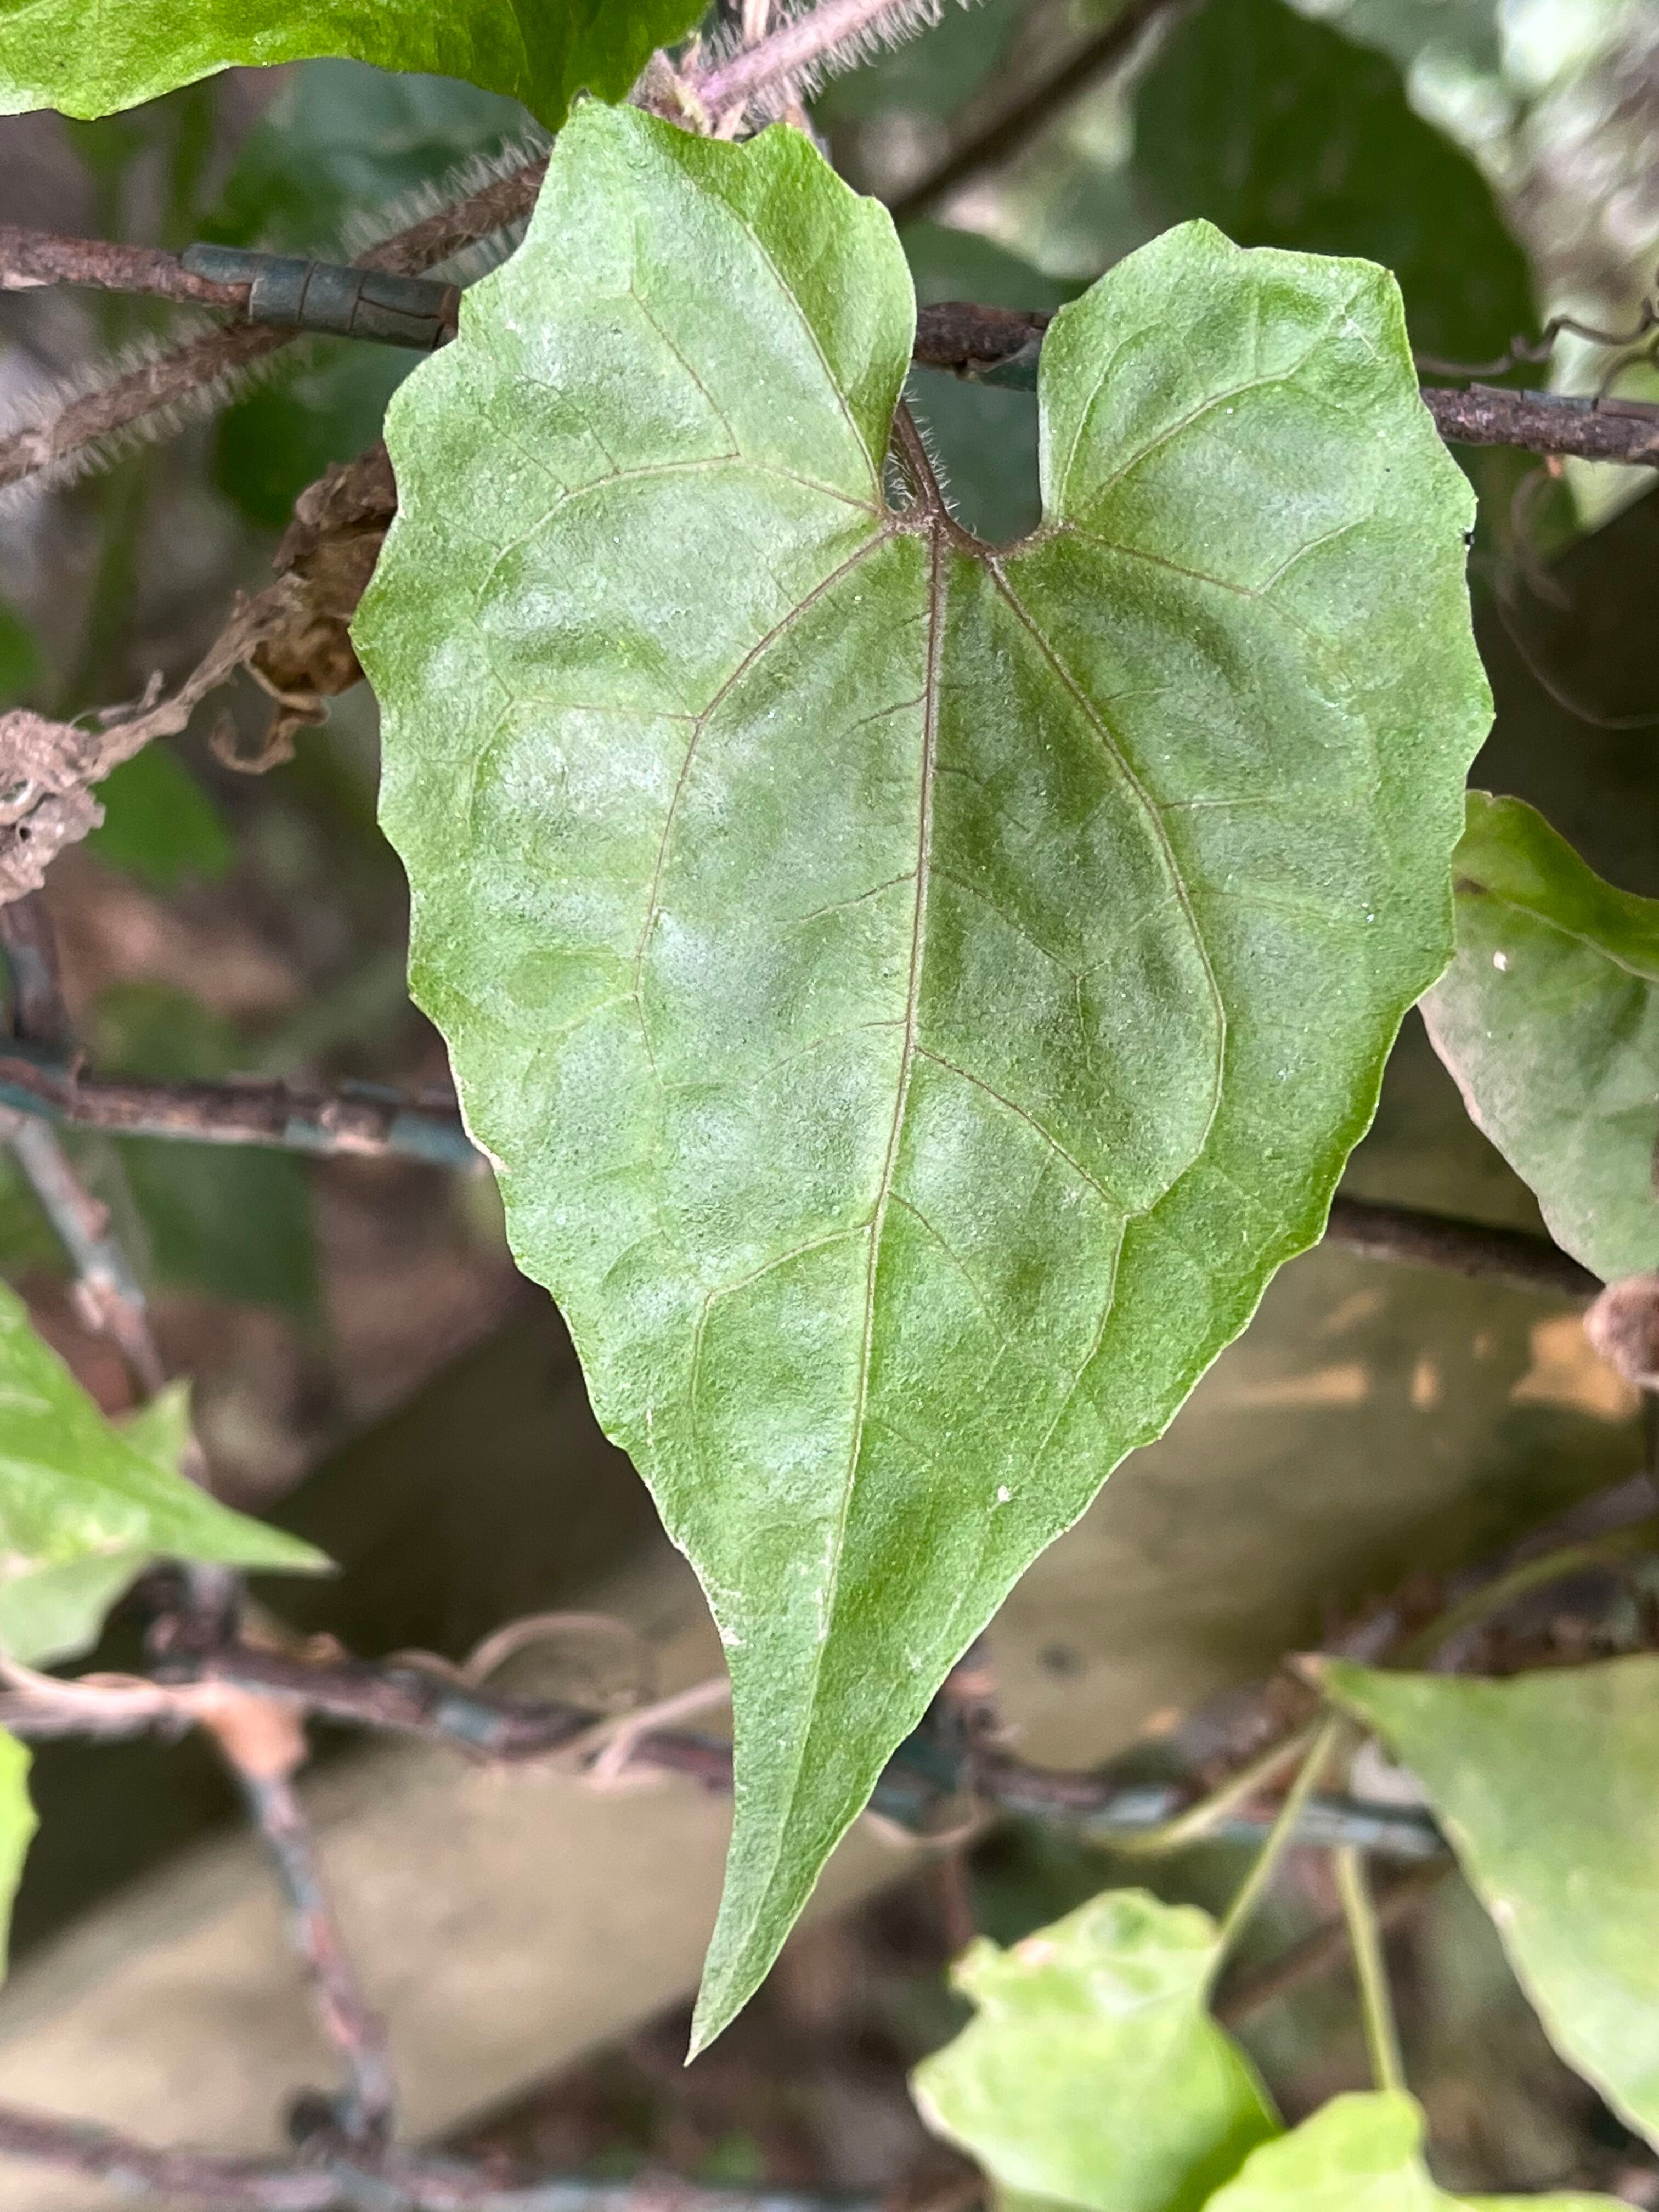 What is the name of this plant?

bitter vine
